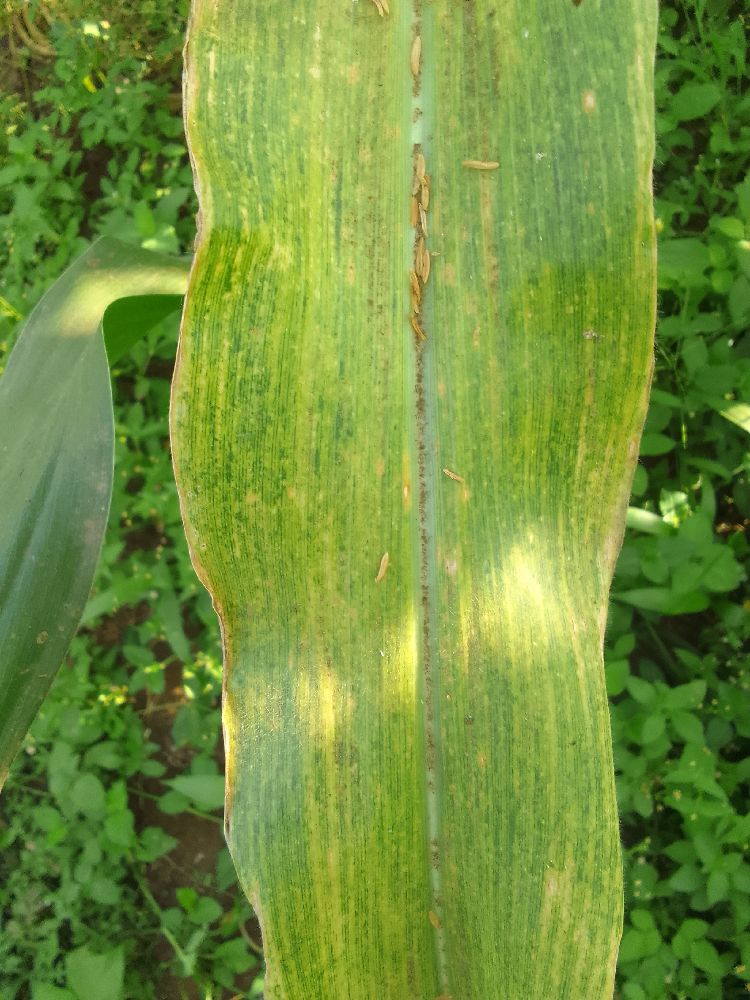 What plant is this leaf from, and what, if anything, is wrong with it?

maize, maize lethal necrosis
